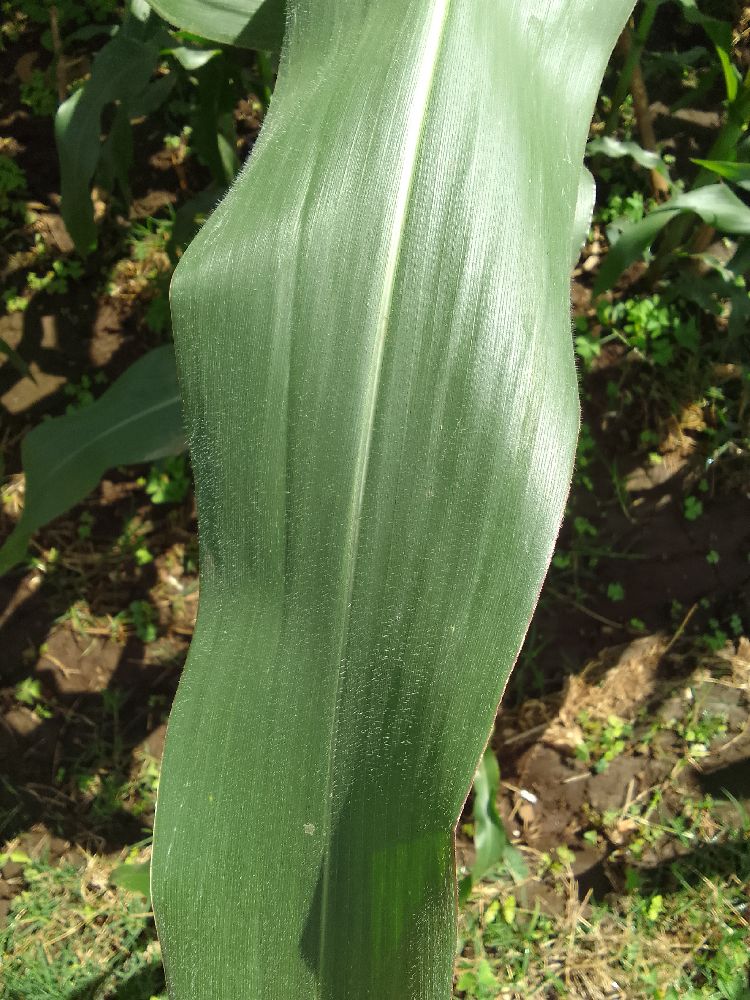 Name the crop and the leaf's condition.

maize, healthy
